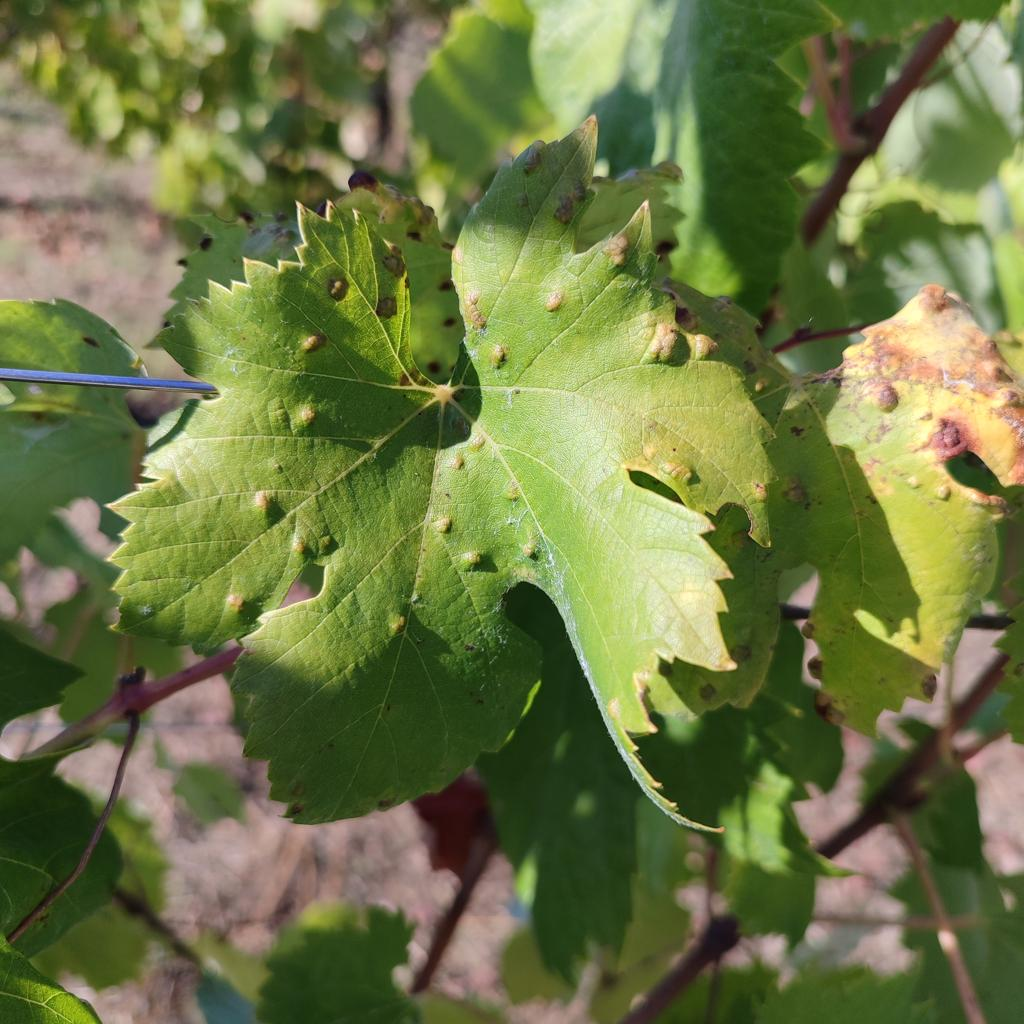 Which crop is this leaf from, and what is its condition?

grapevine, erineum mite
